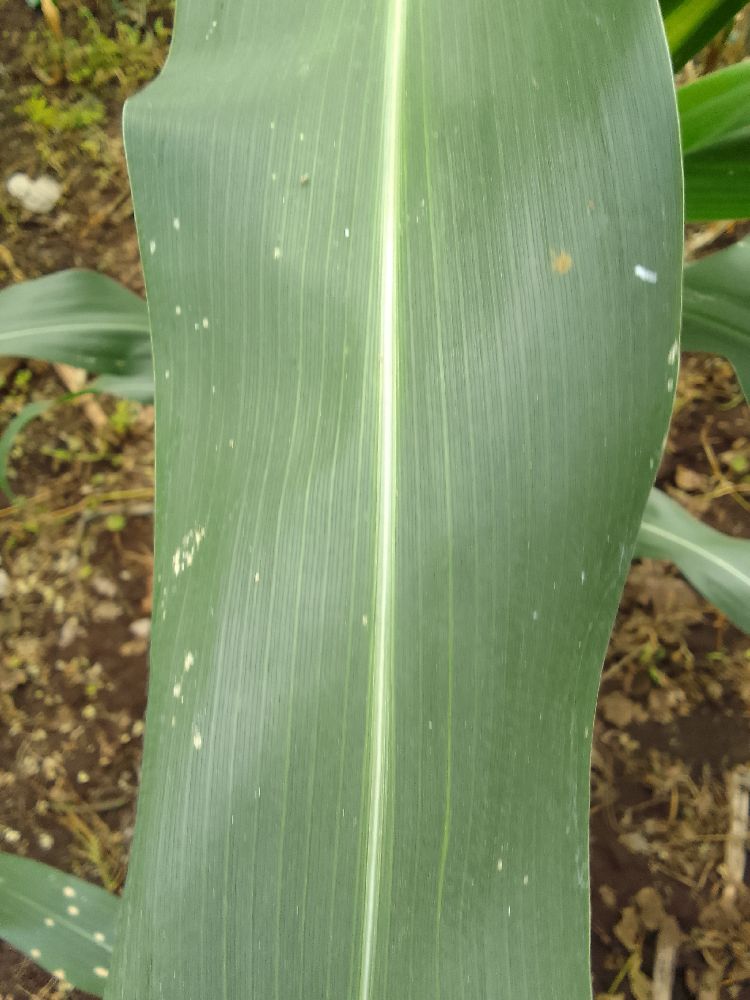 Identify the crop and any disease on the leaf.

maize, healthy
